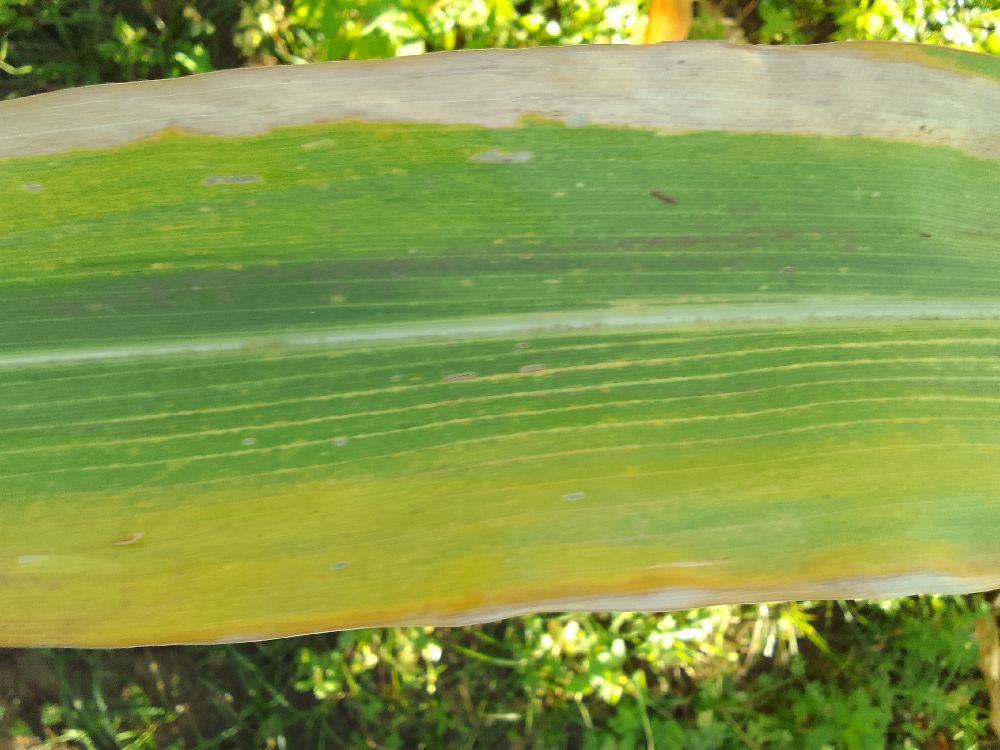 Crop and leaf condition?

maize, maize lethal necrosis
